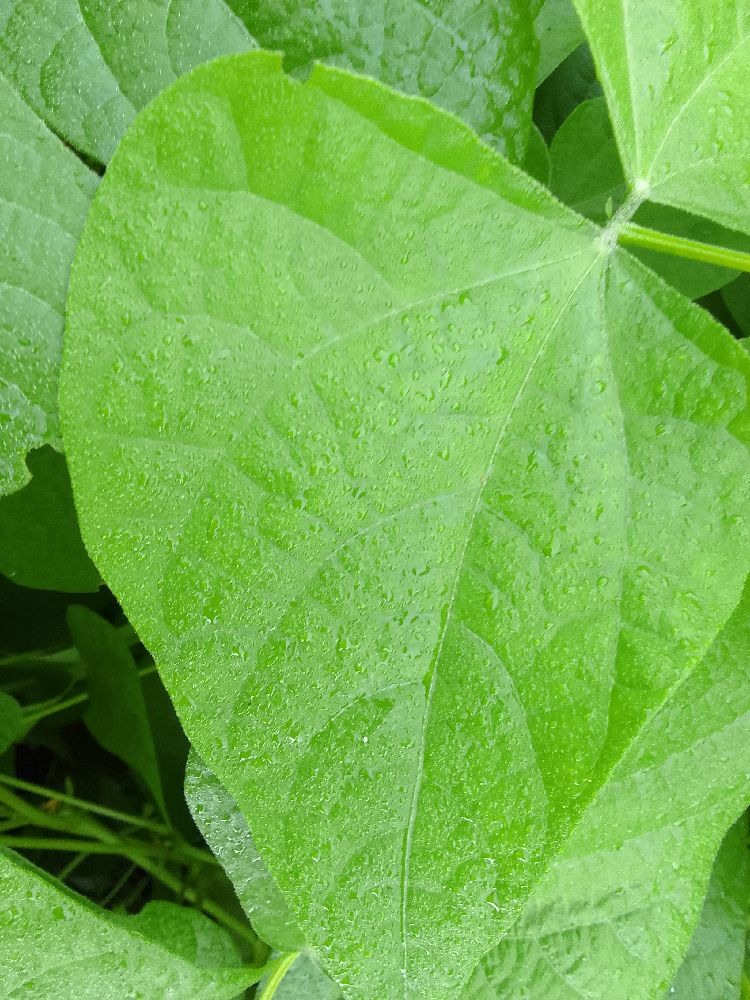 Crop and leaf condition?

common bean, healthy
